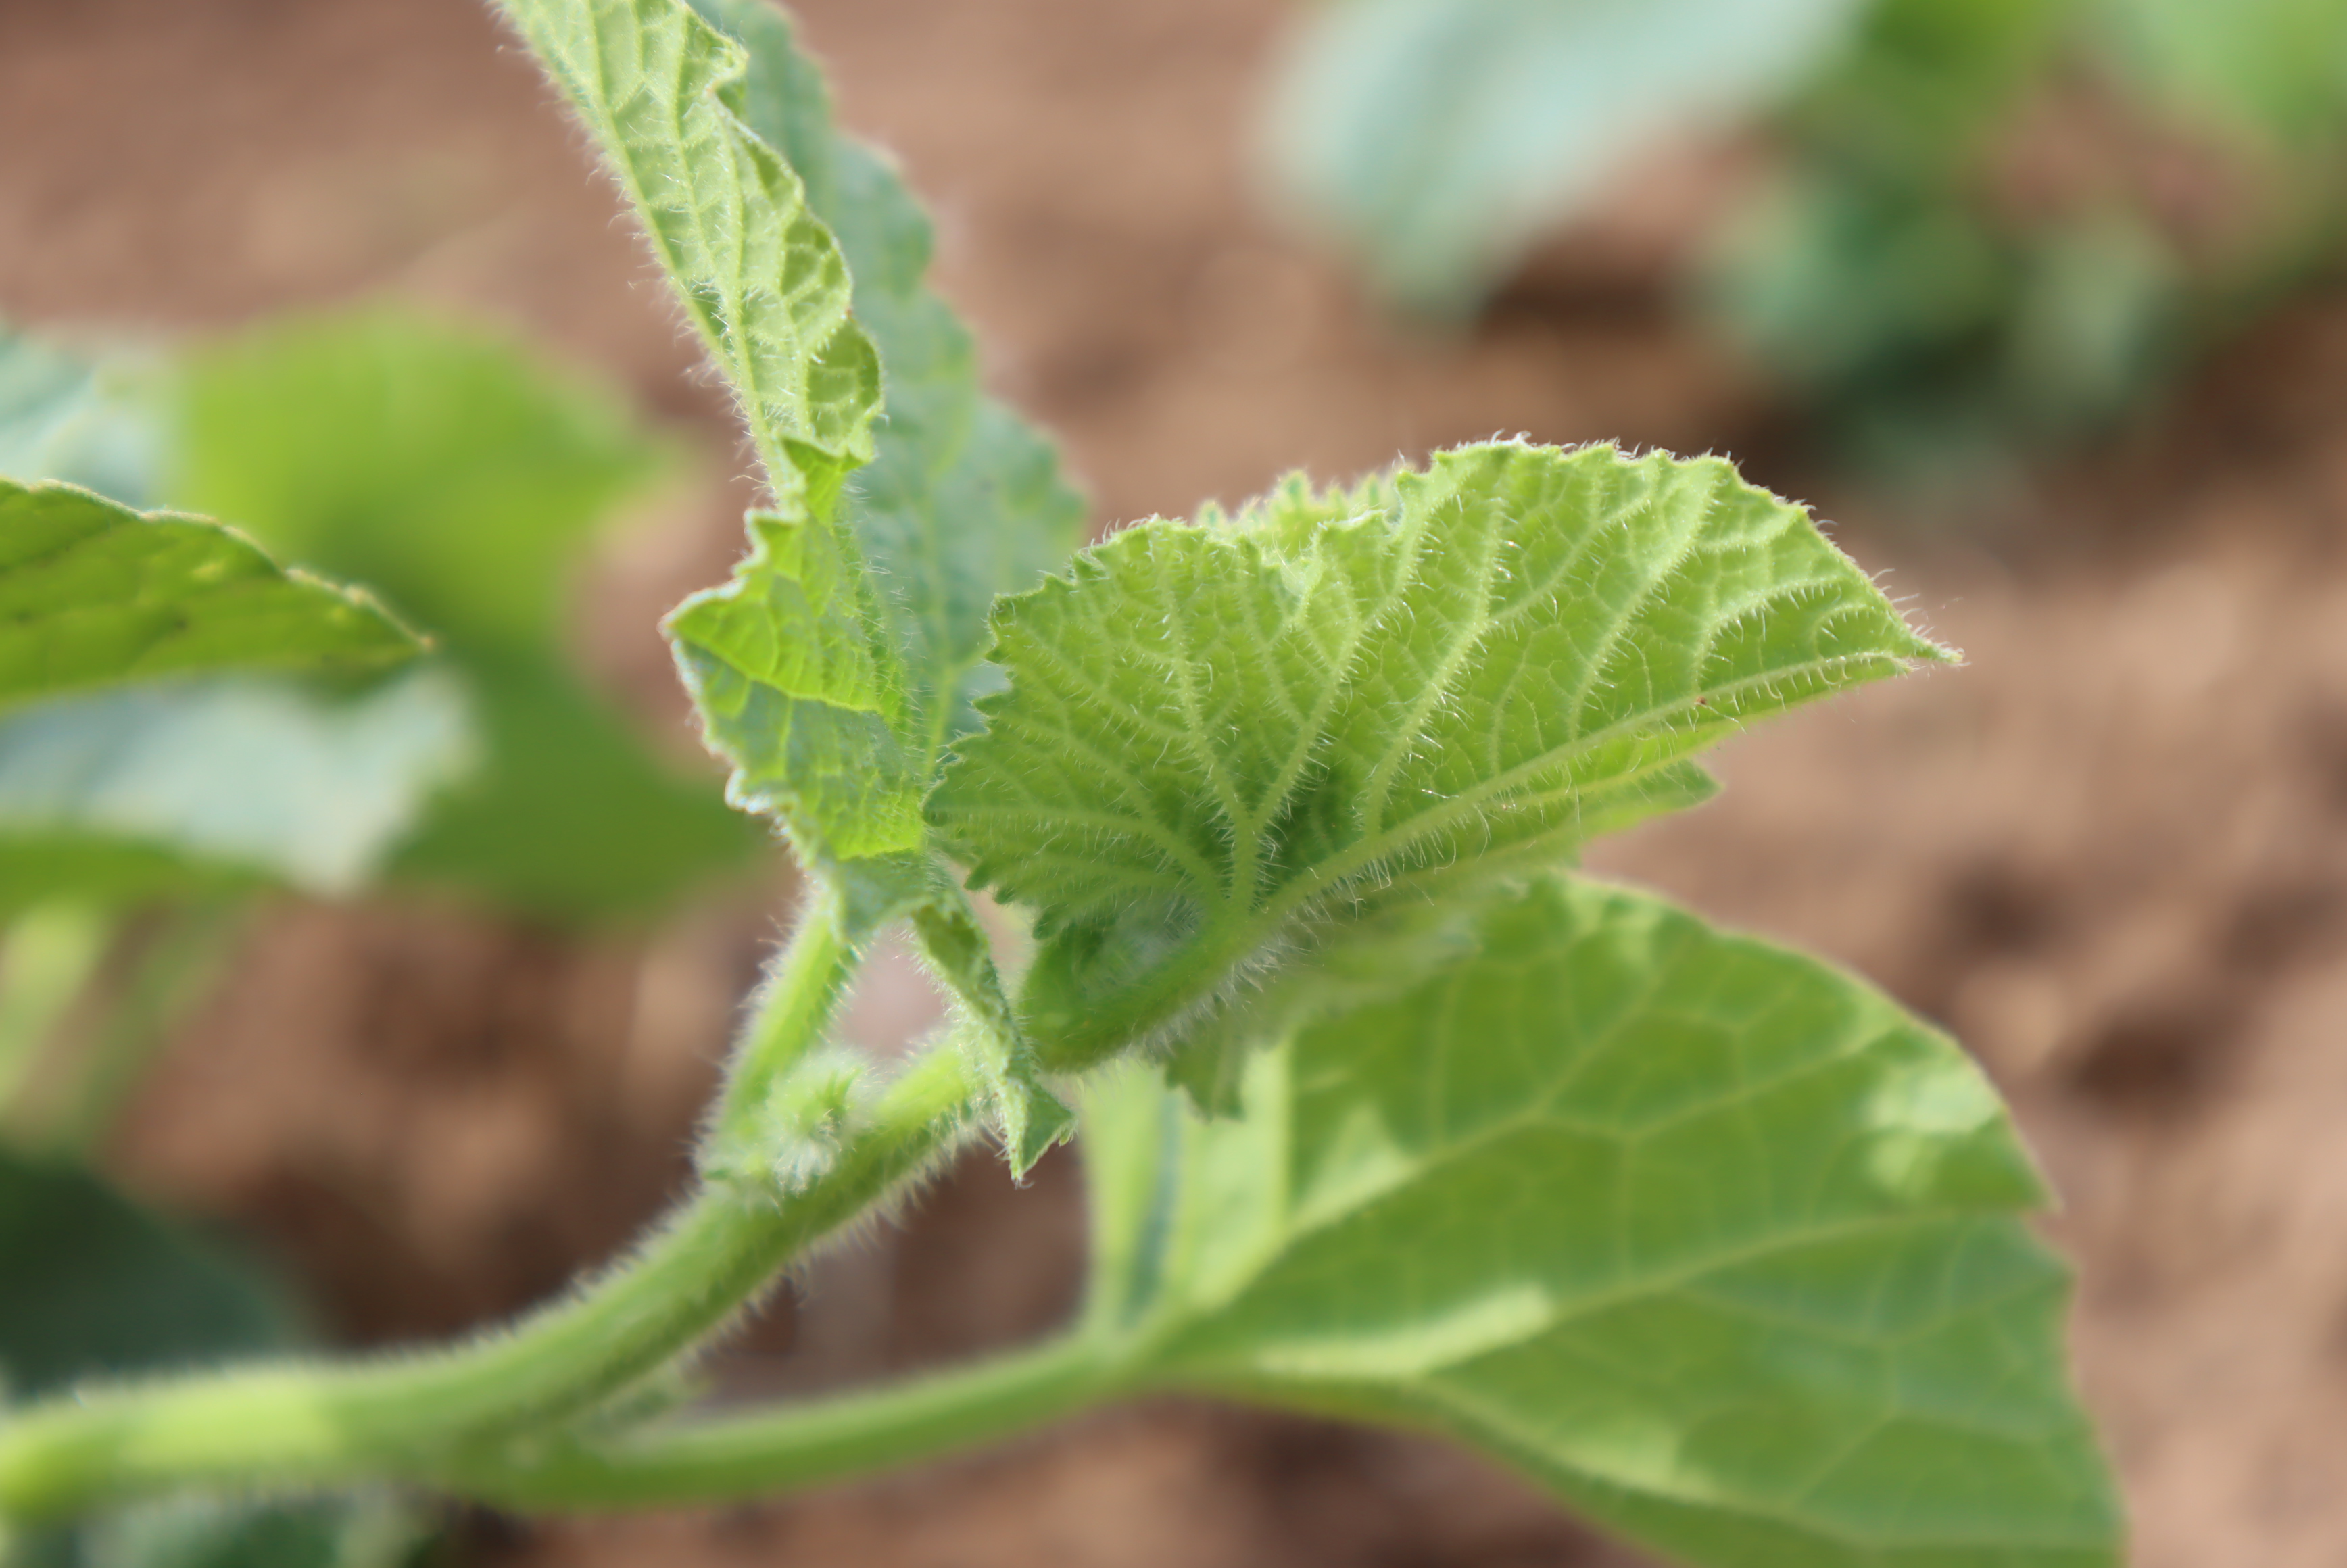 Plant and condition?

melon, healthy
